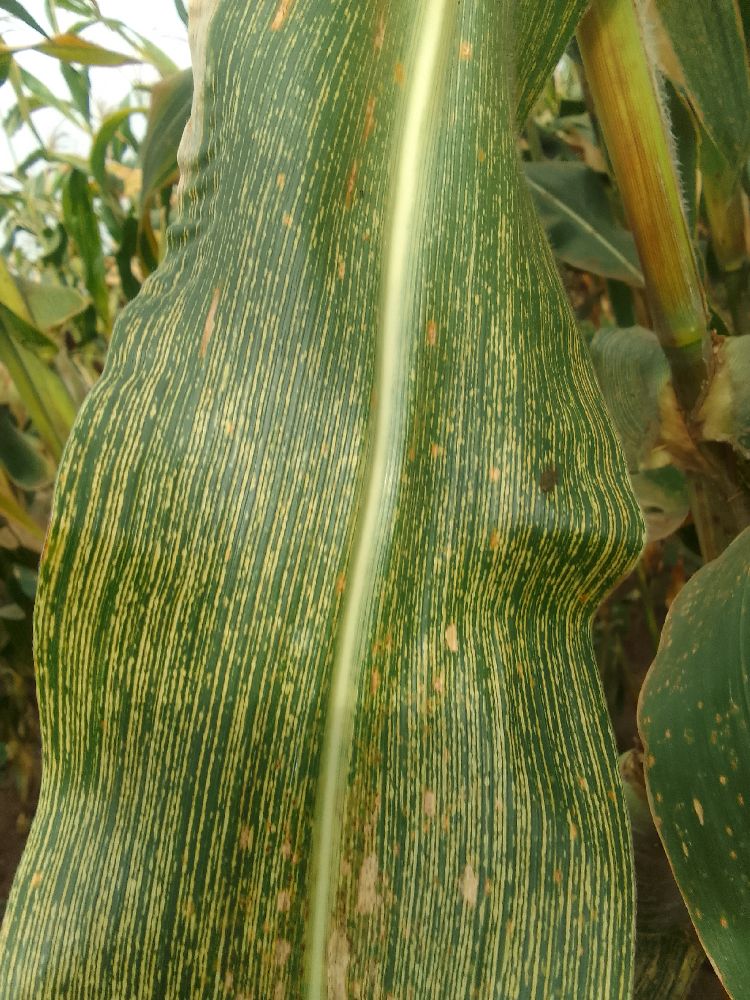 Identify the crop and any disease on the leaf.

maize, maize streak virus
